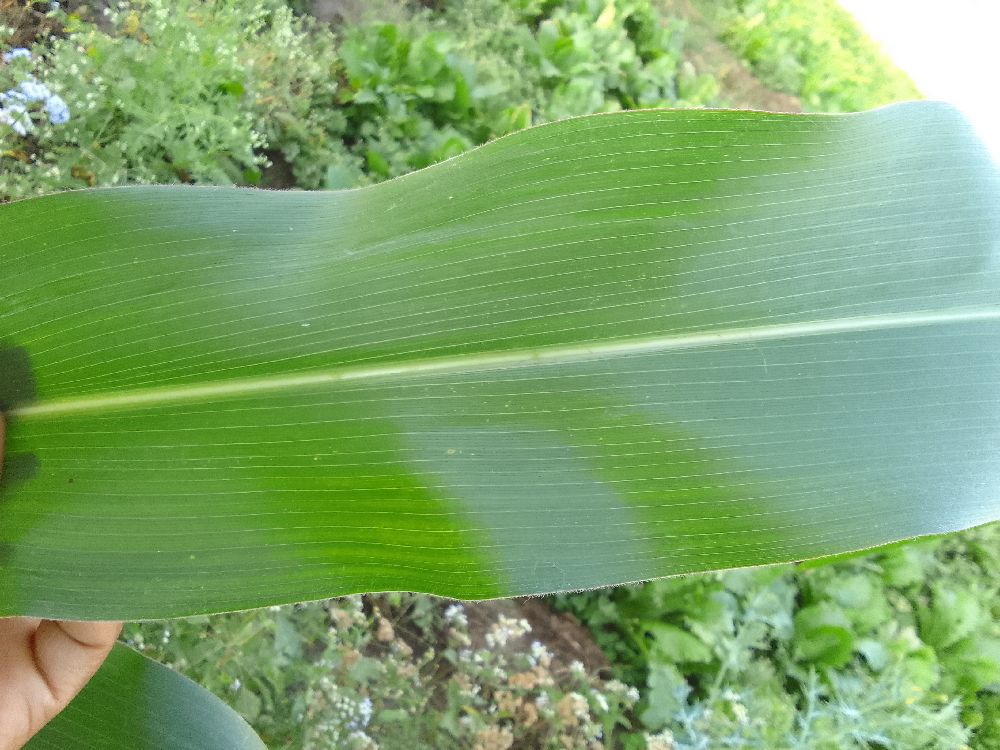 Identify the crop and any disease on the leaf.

maize, healthy
